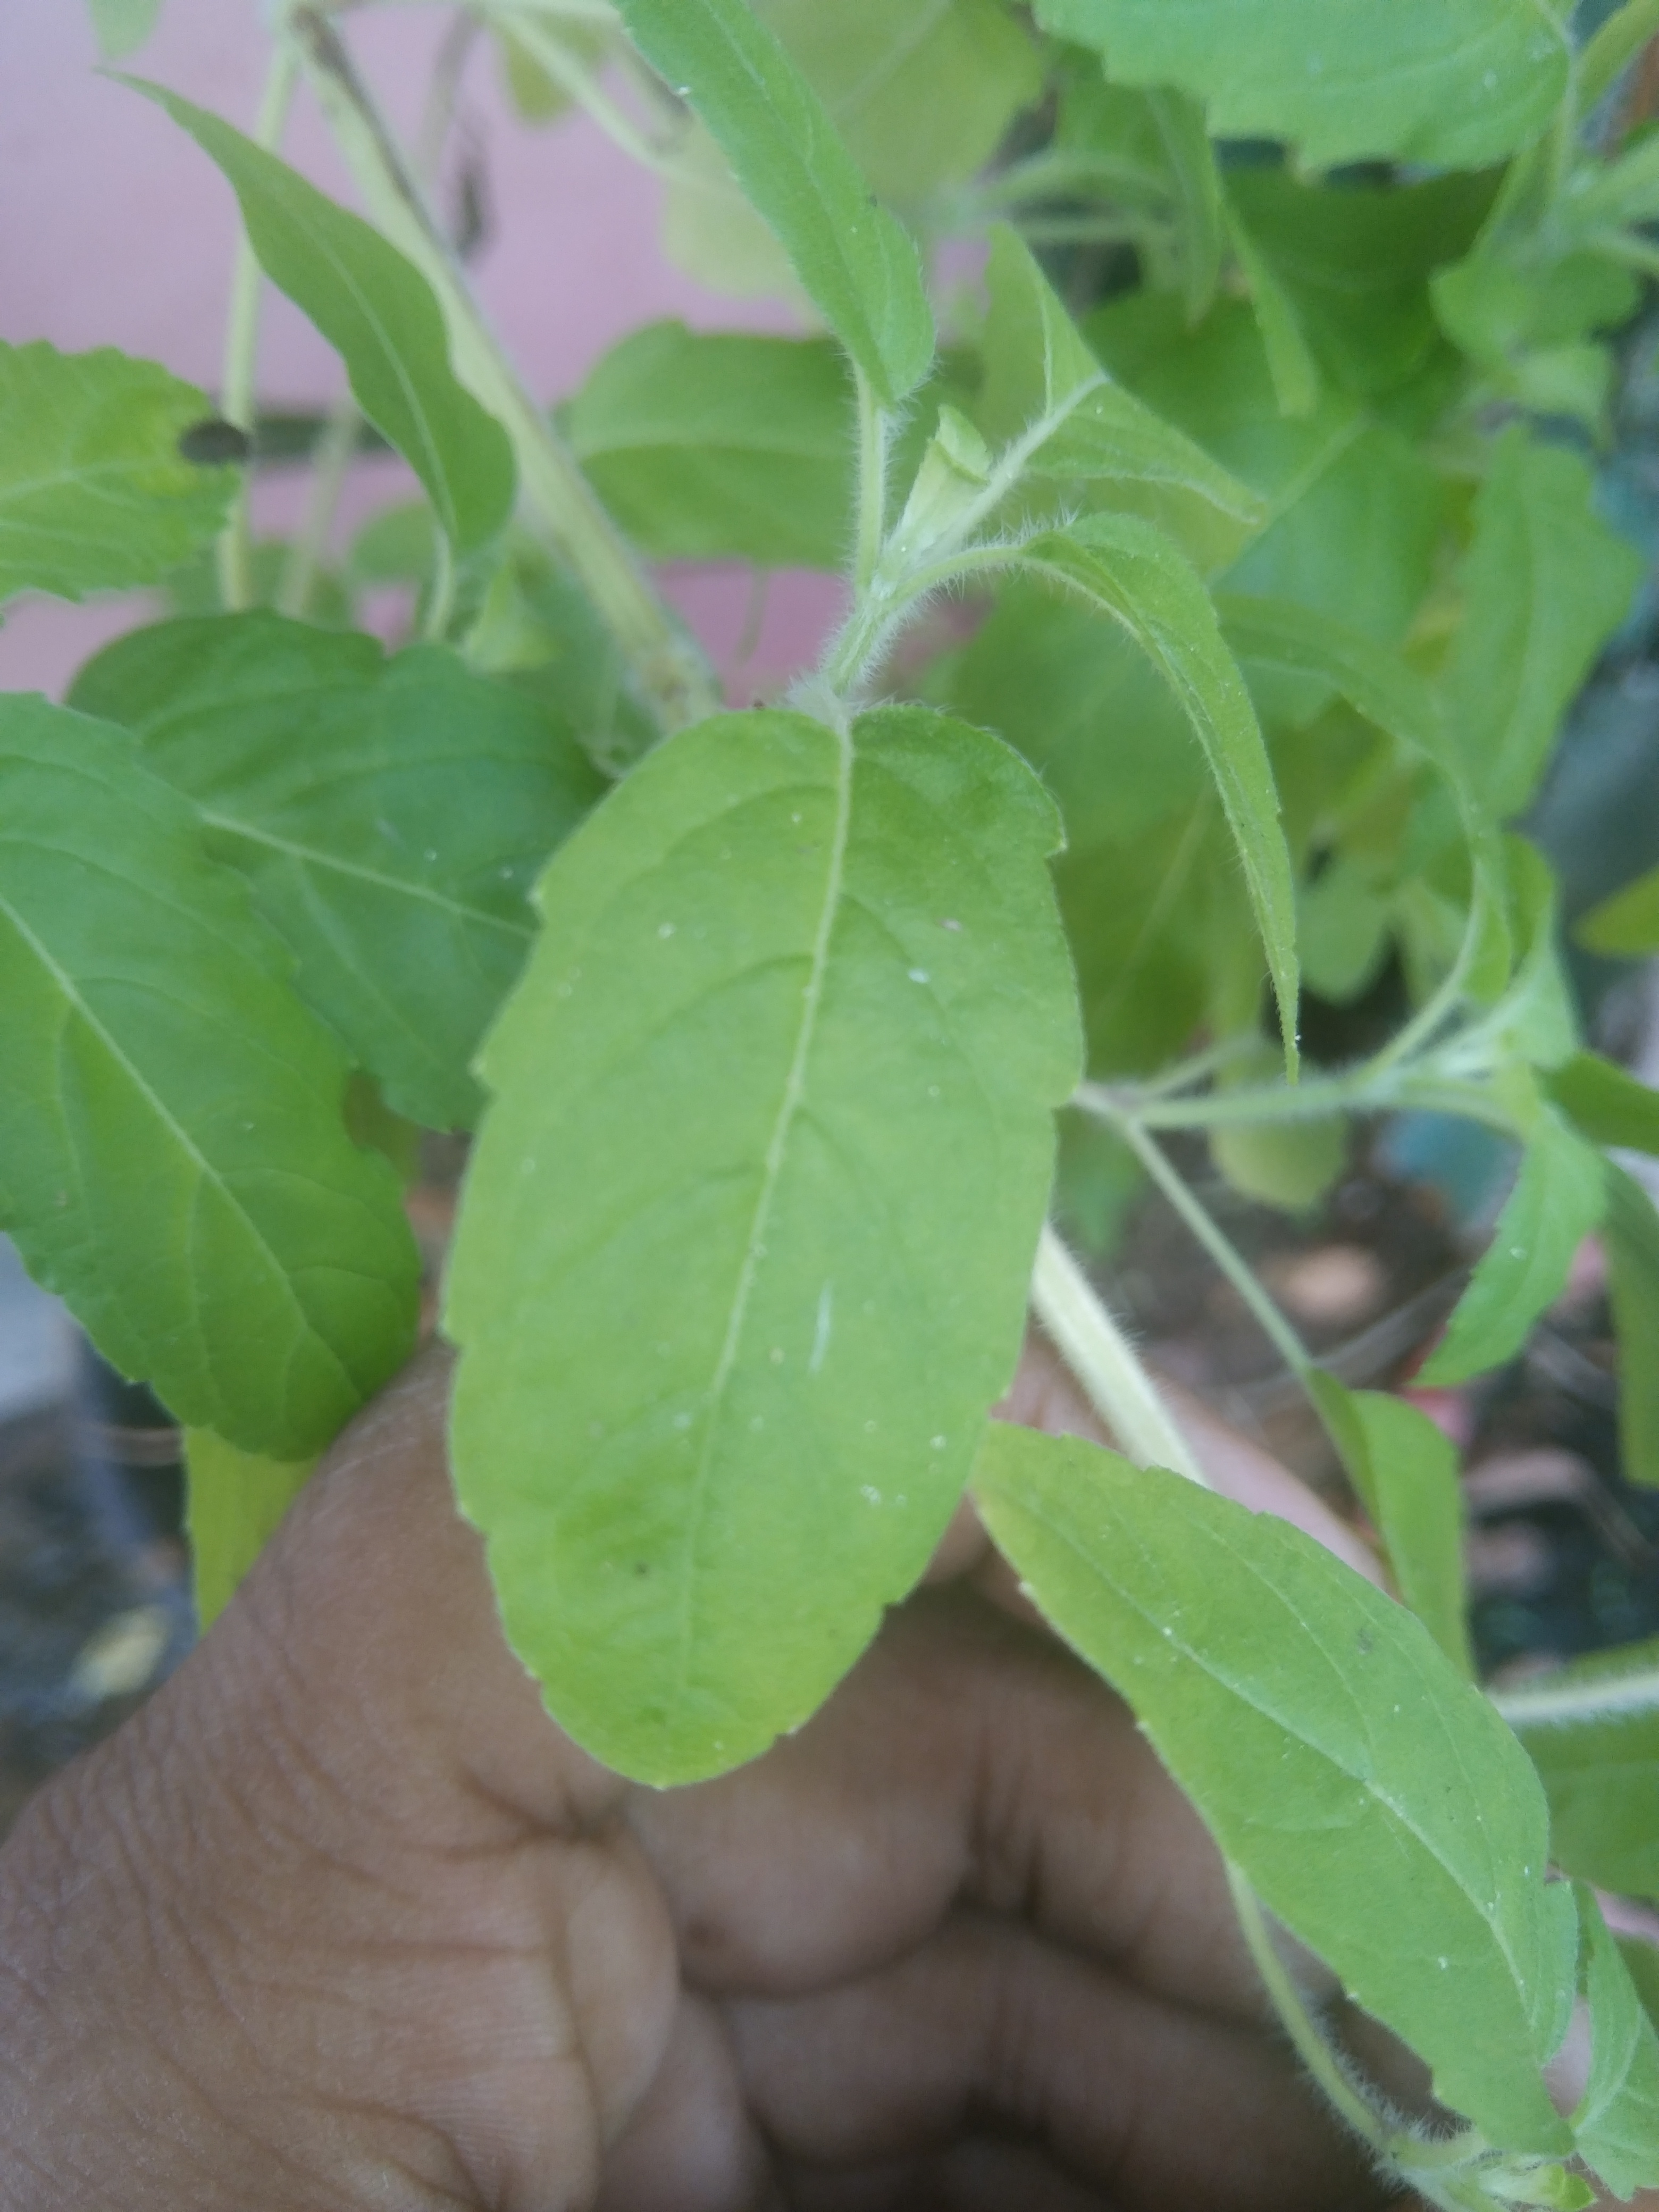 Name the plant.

tulshi
